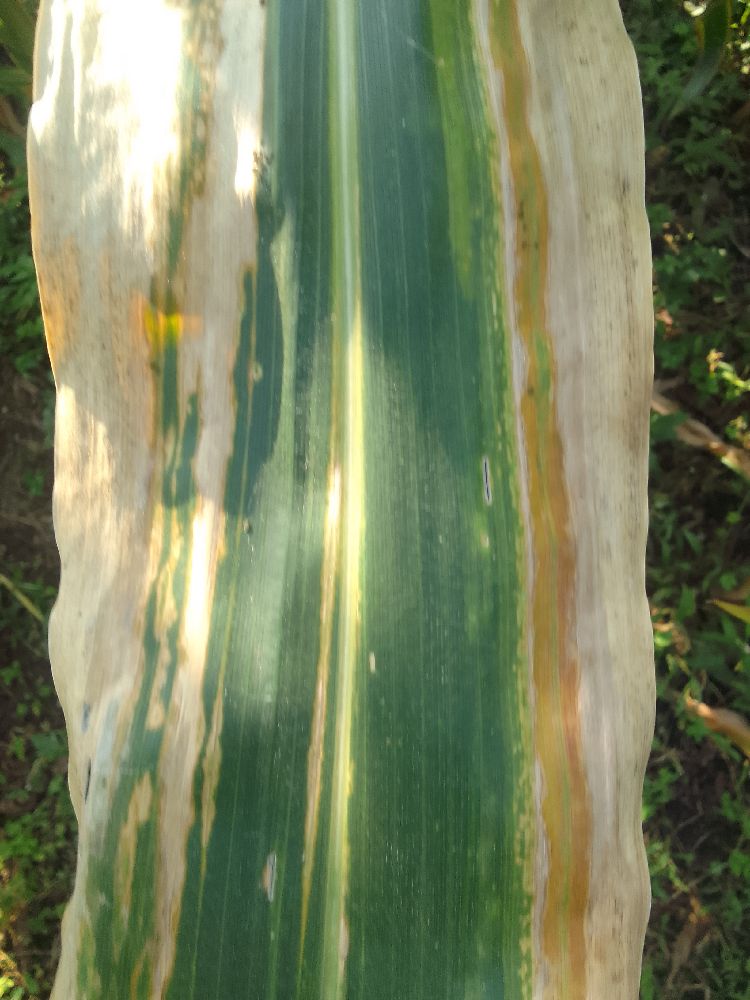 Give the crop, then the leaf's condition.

maize, maize lethal necrosis
